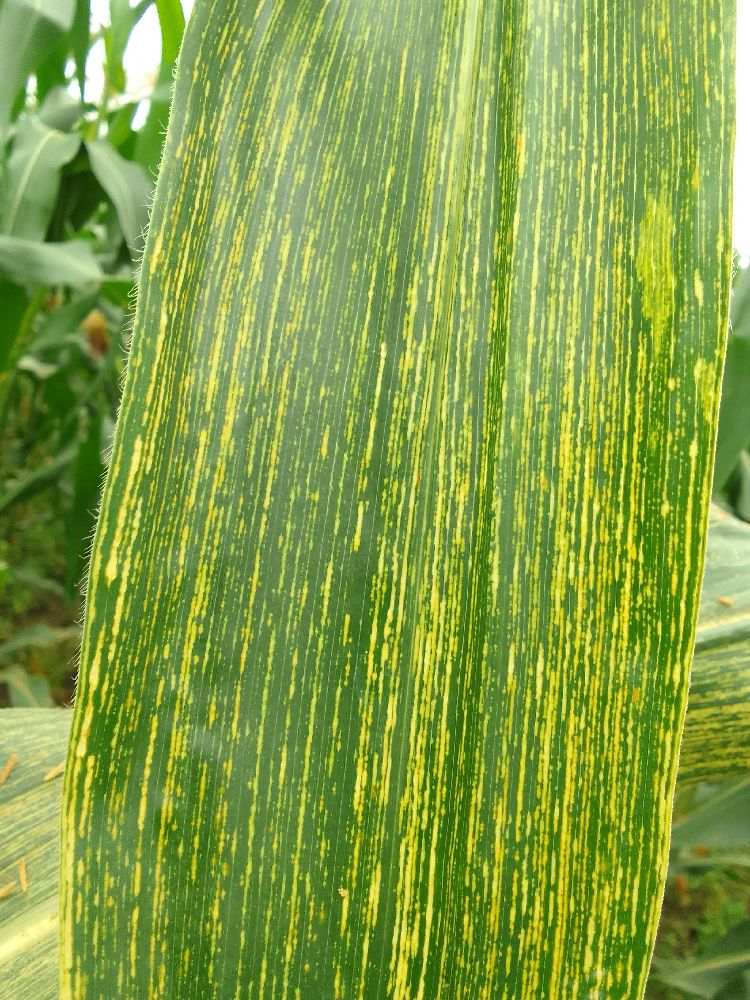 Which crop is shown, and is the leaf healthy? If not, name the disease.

maize, maize streak virus
